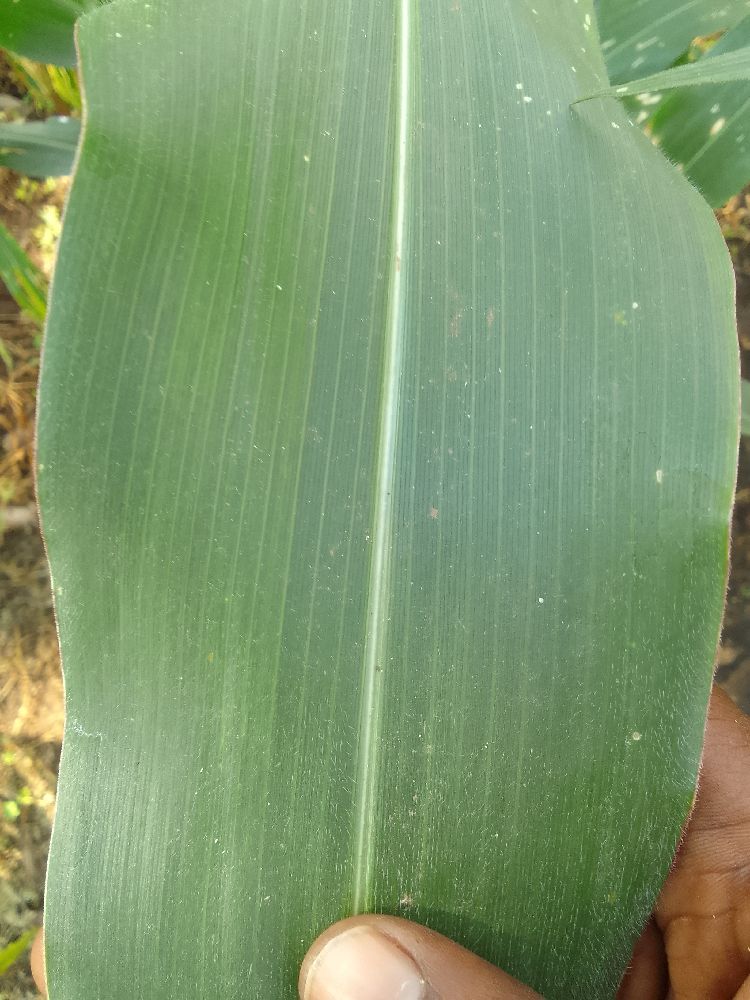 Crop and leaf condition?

maize, healthy
